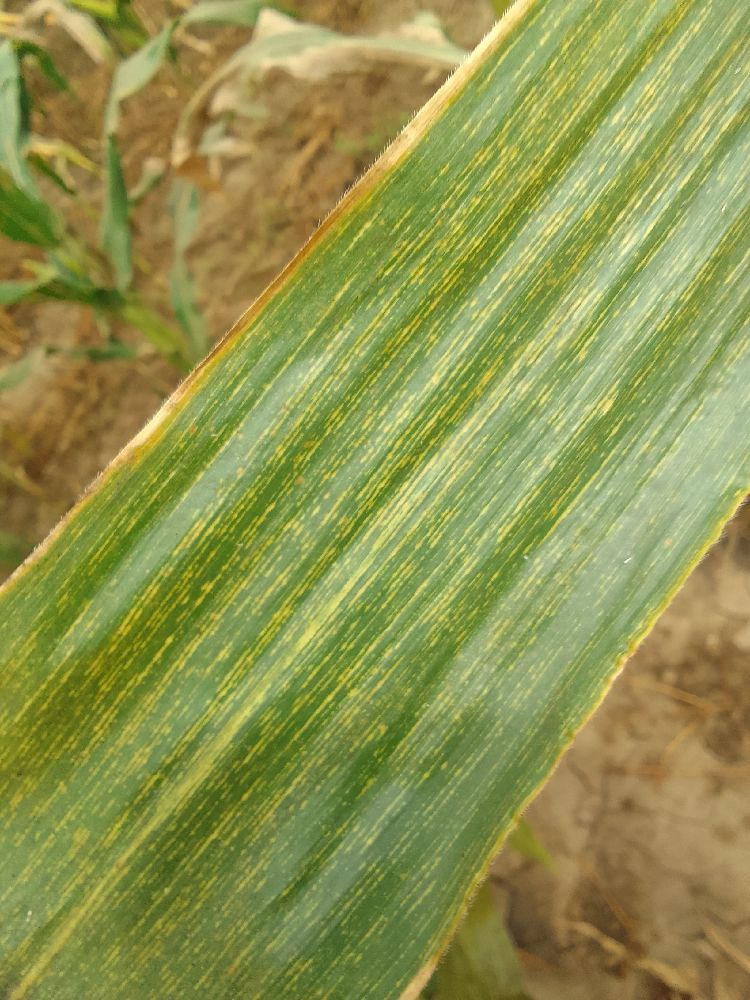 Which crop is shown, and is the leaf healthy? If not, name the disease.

maize, maize streak virus
